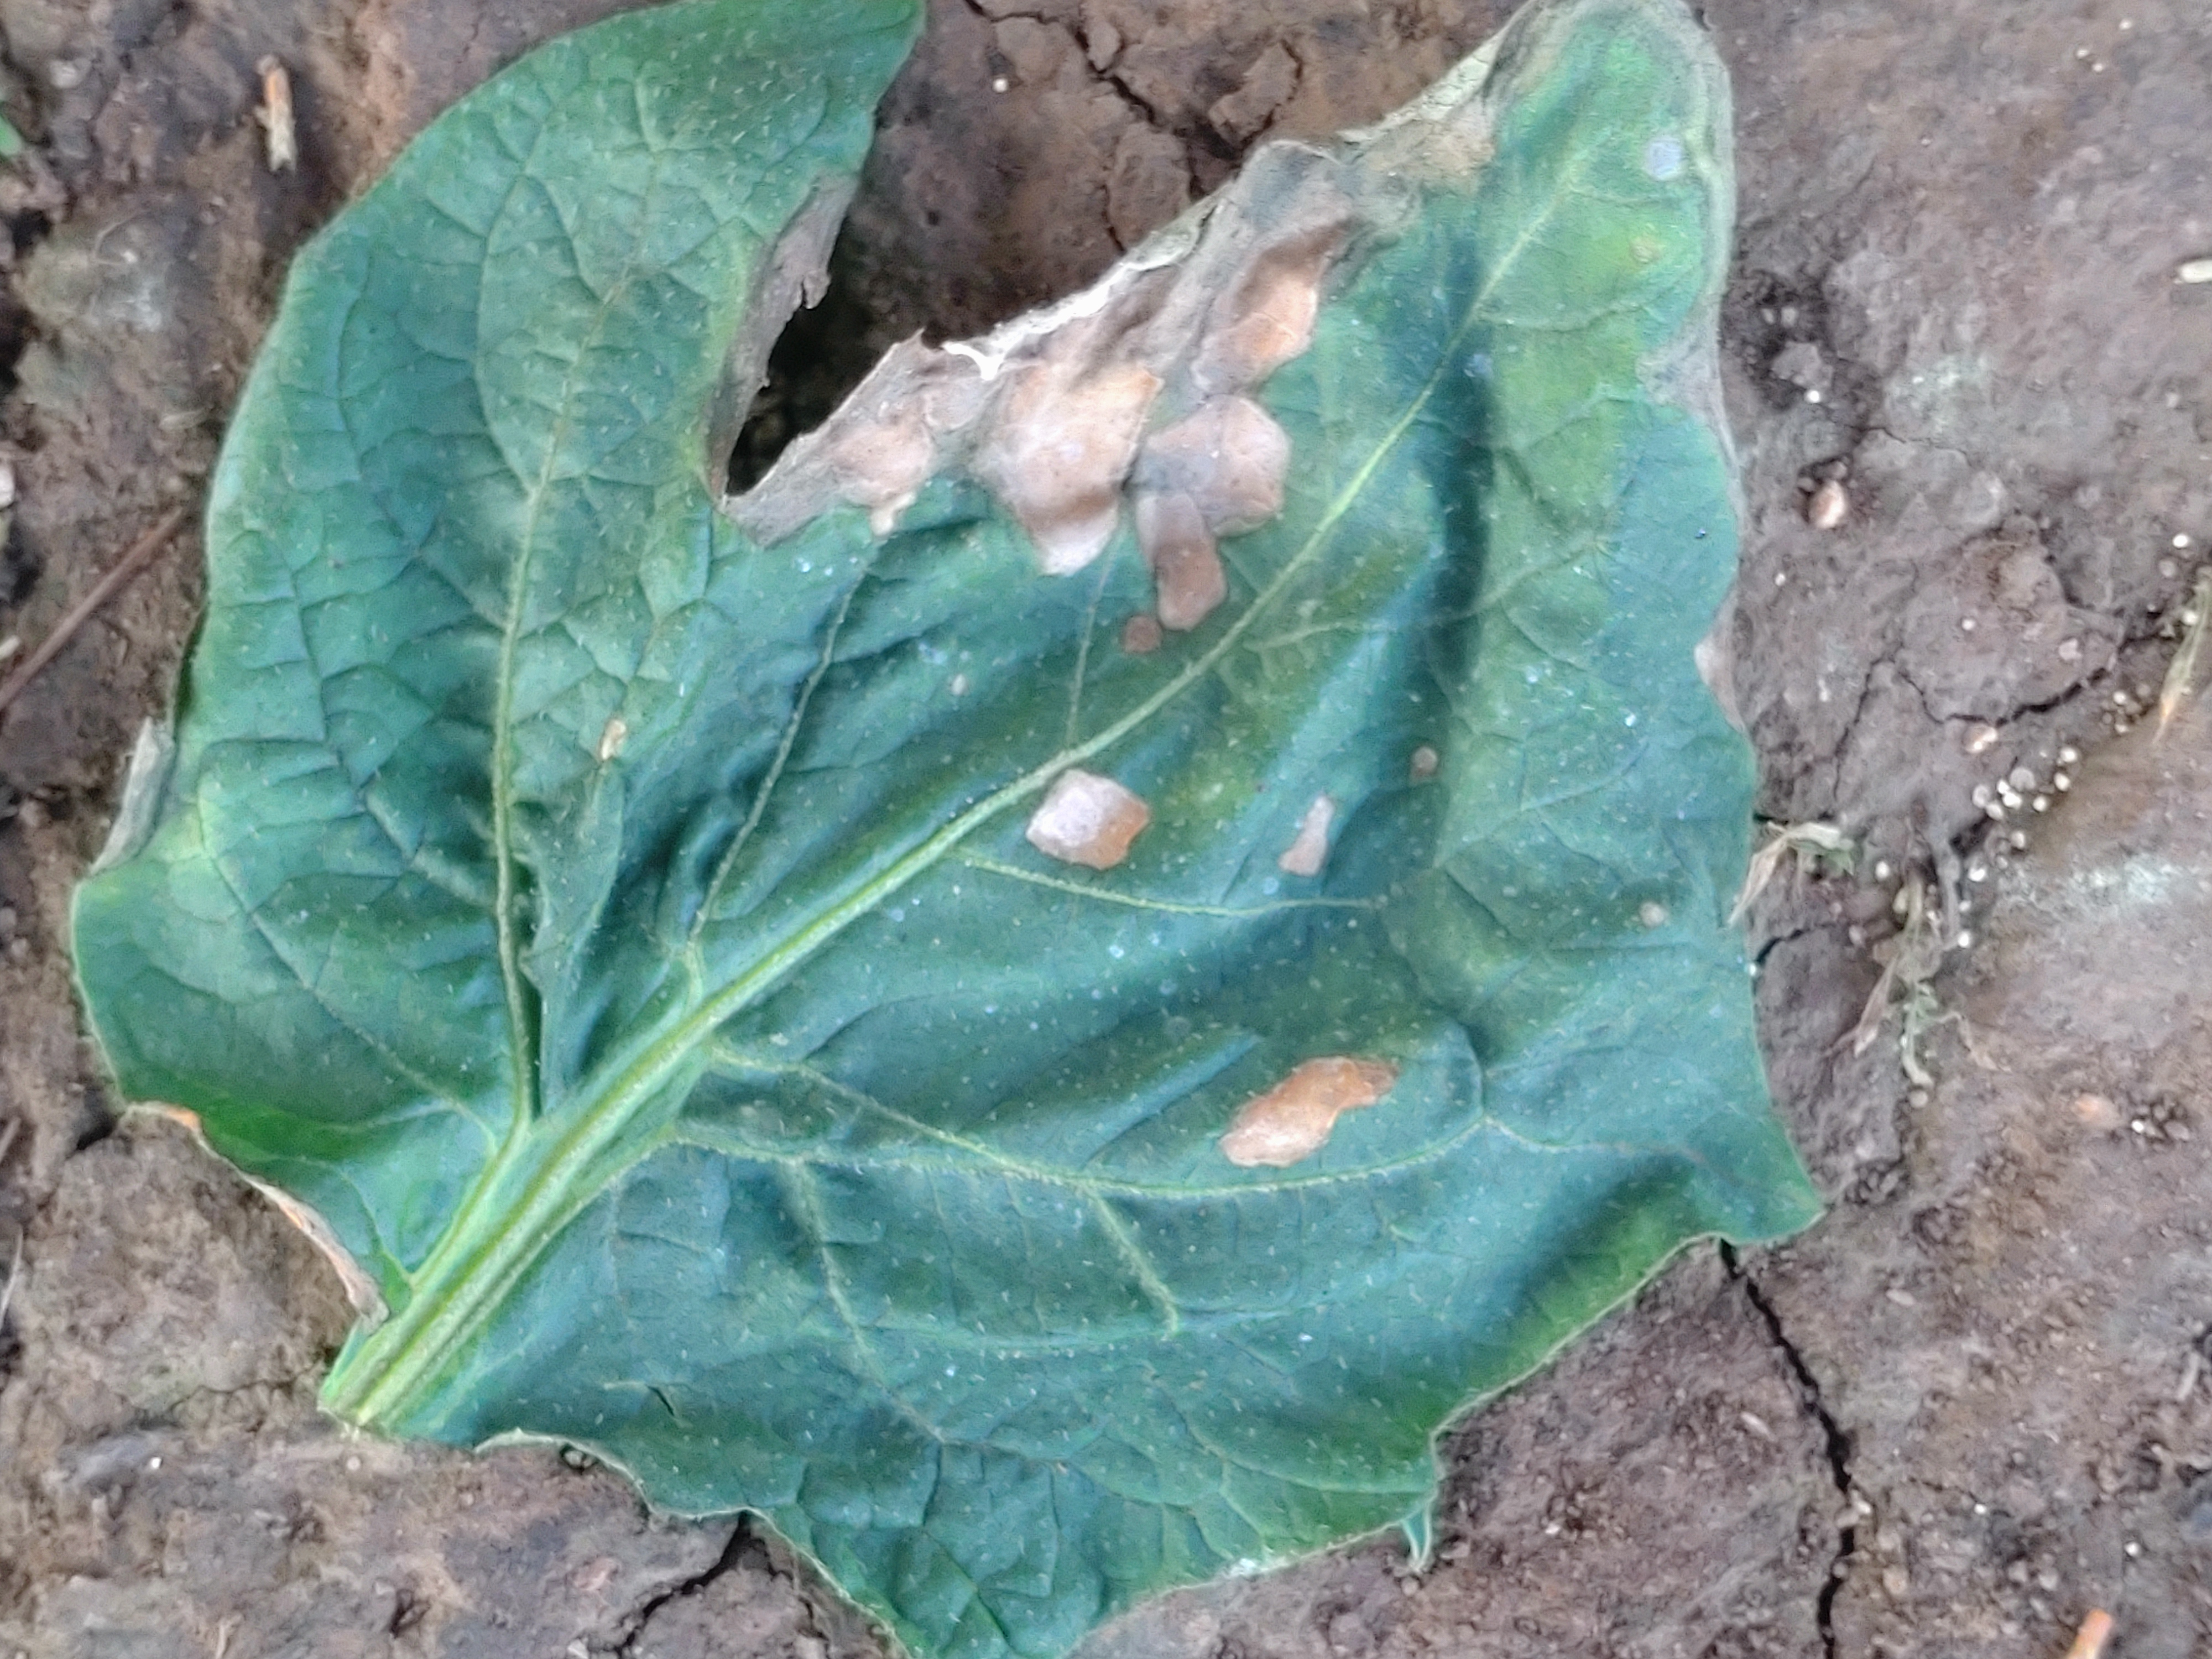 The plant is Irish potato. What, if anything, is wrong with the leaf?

early blight
